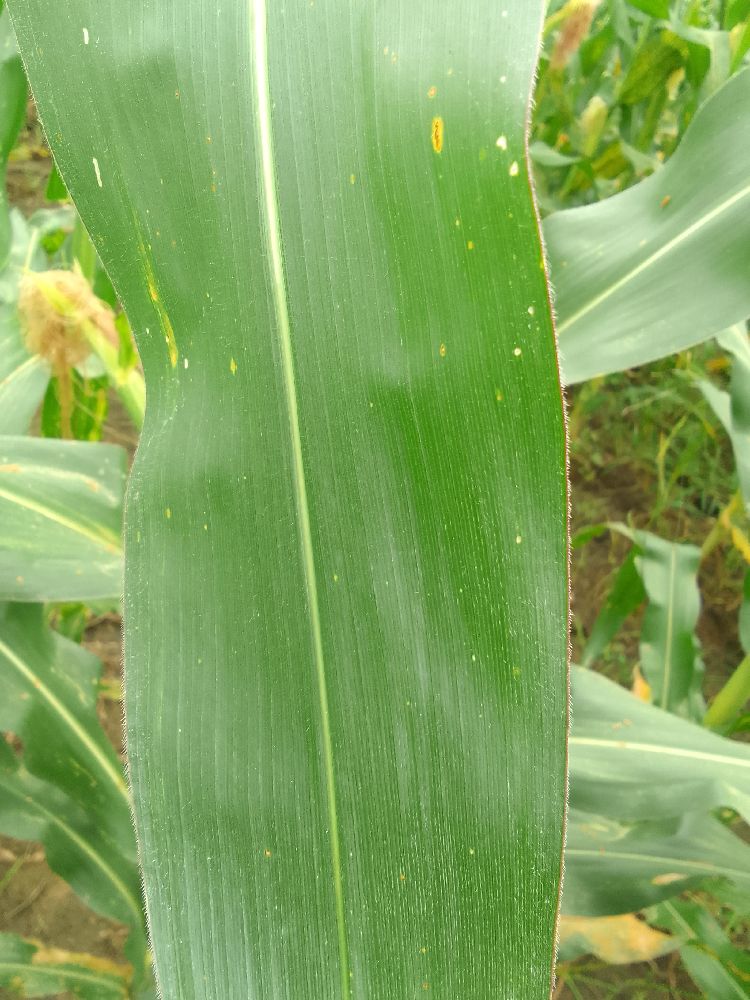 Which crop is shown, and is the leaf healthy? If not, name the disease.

maize, healthy
